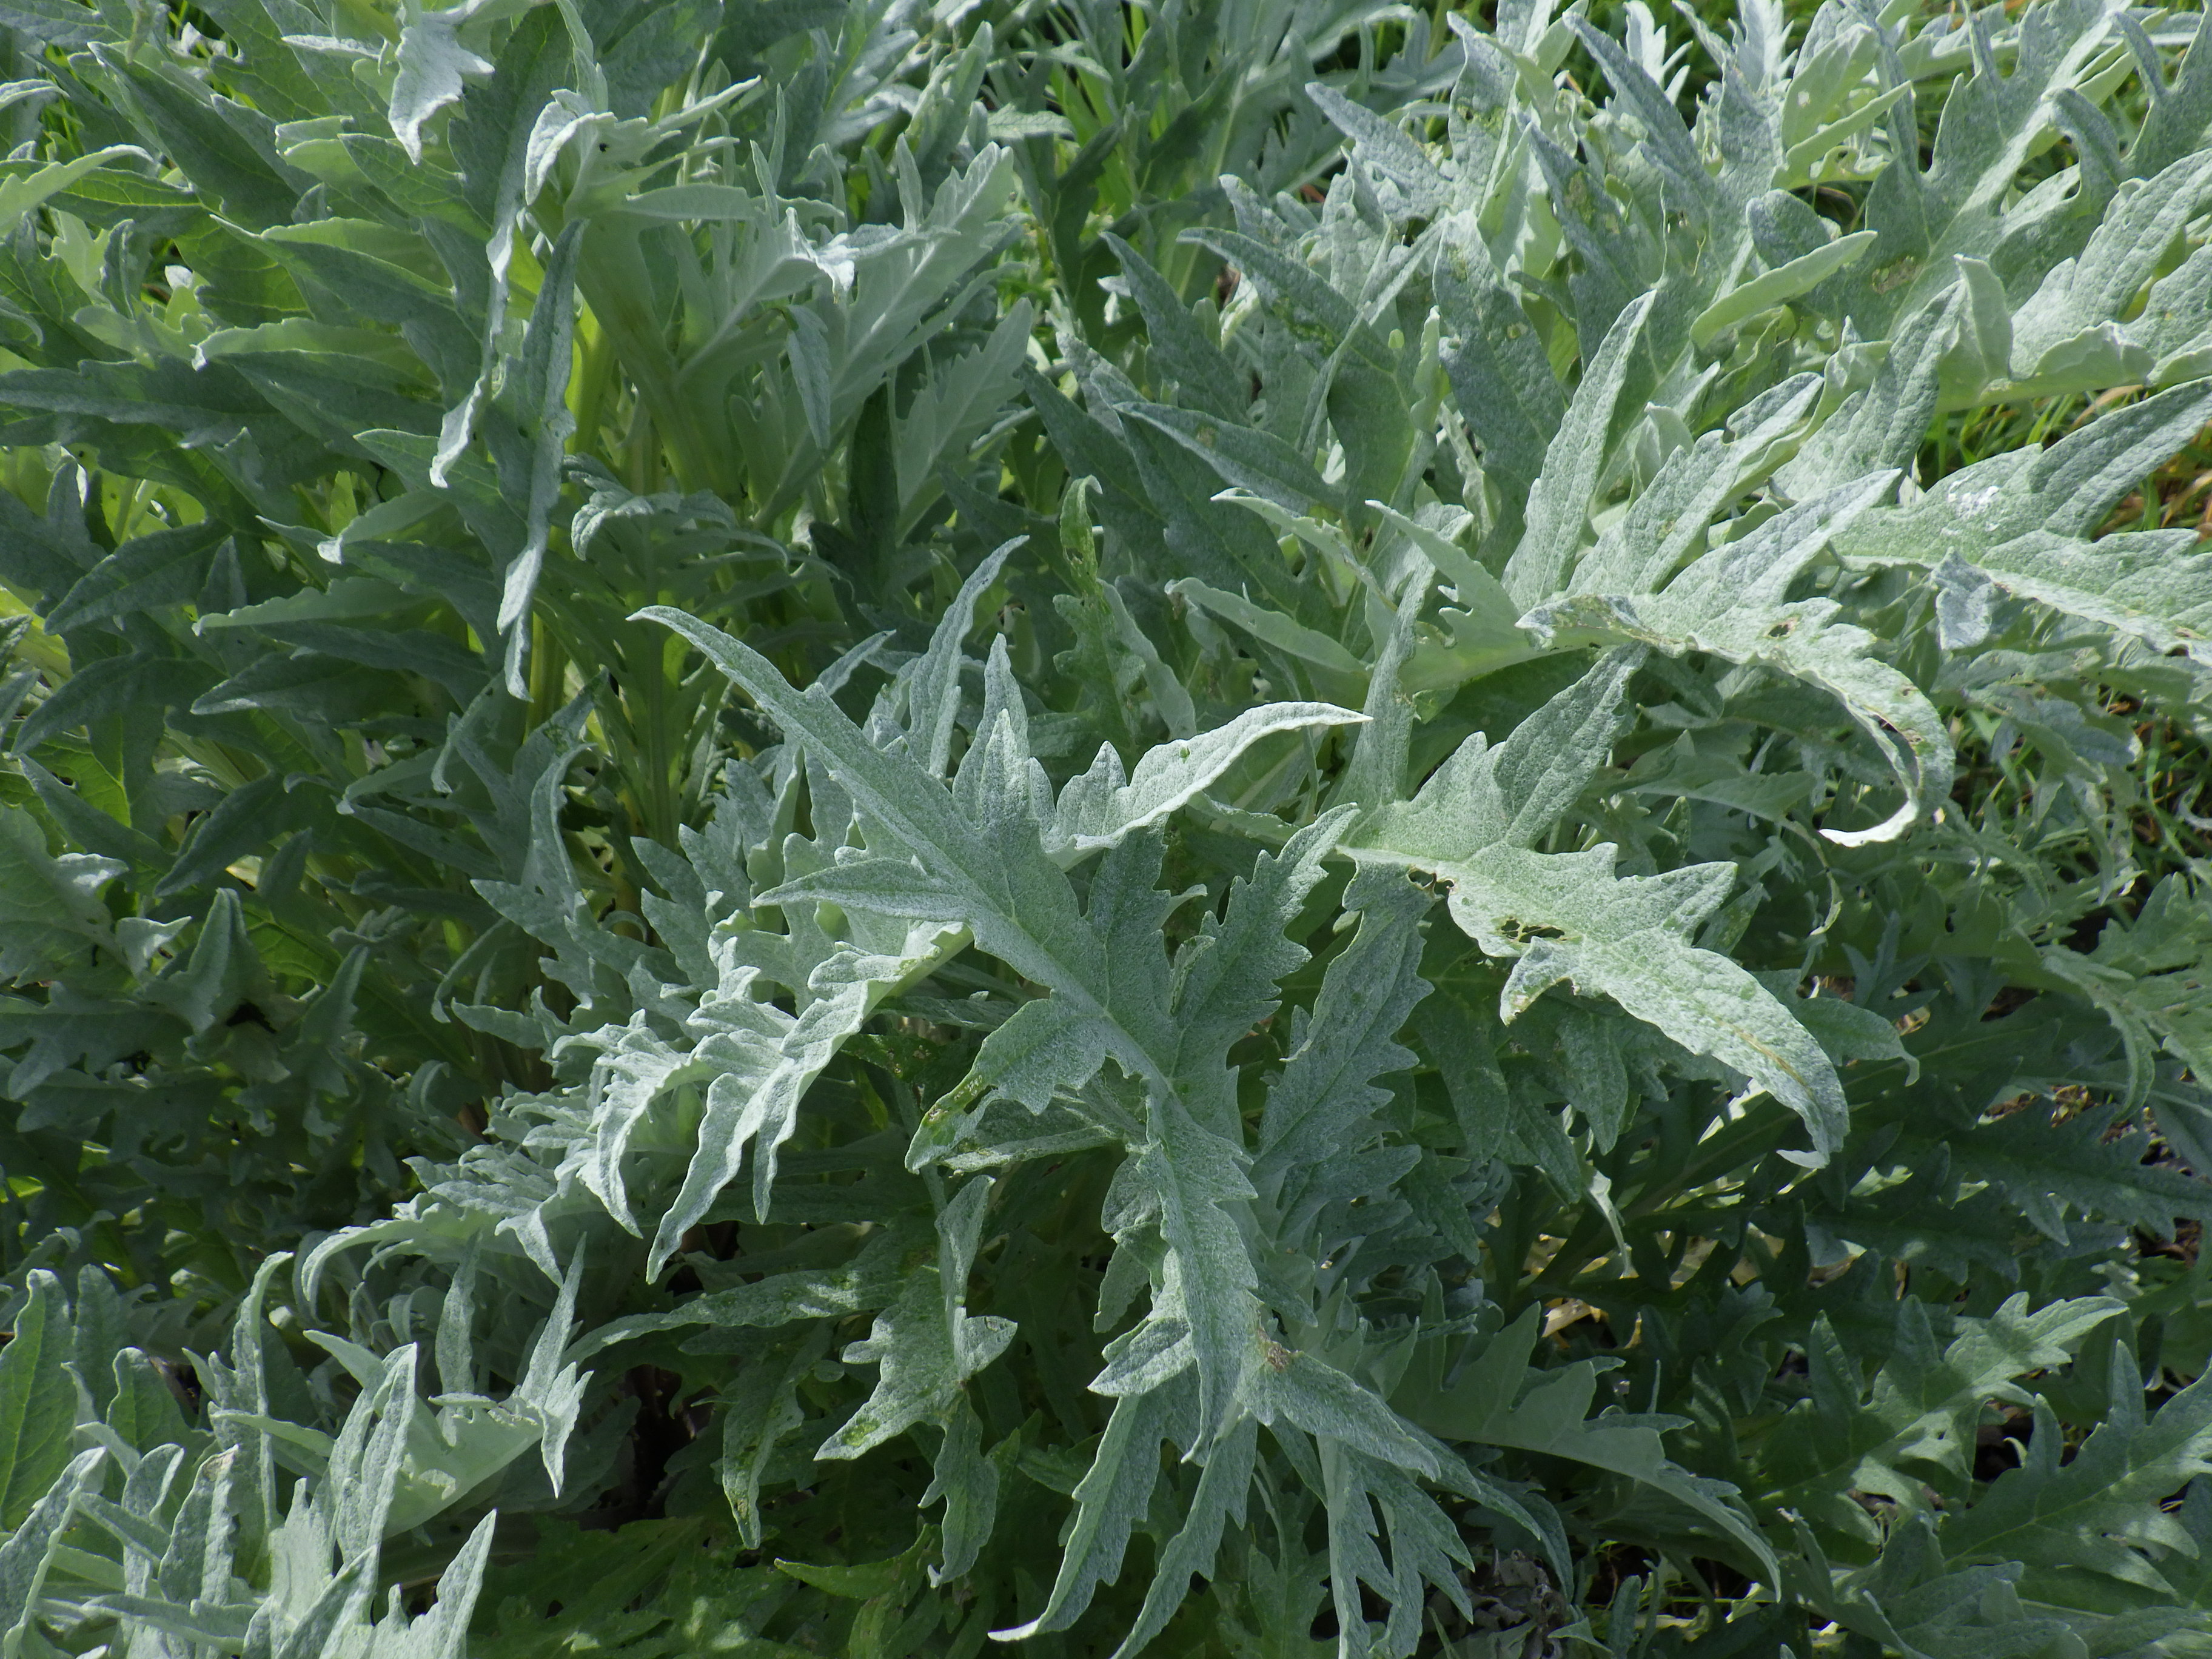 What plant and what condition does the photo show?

artichoke, phytophagous
